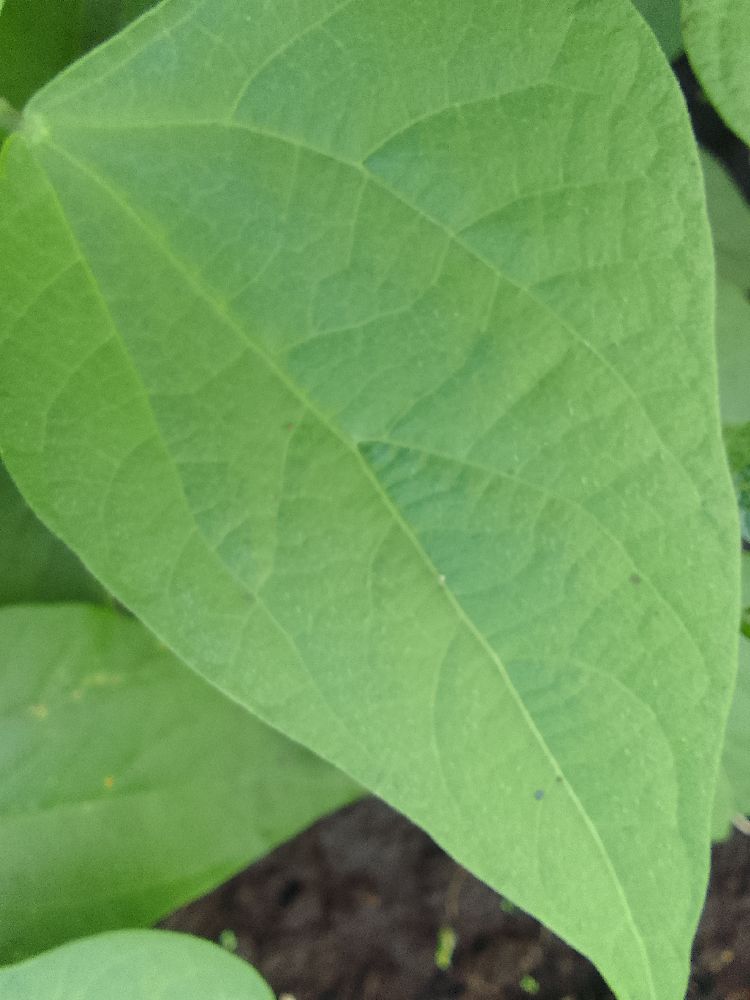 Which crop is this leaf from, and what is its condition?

common bean, healthy
